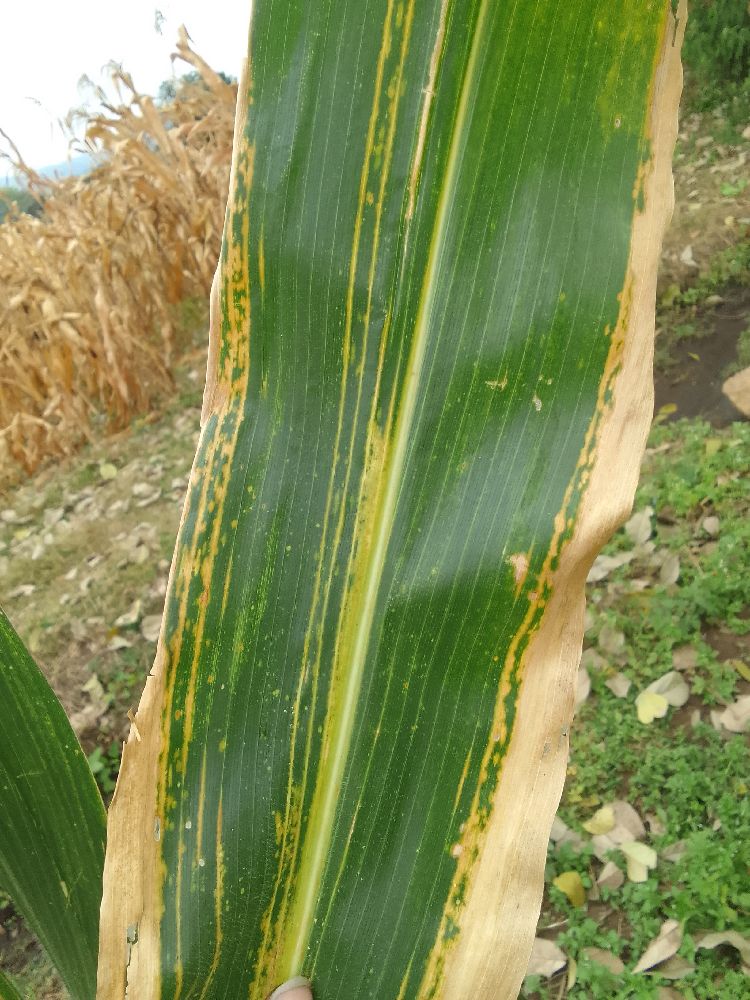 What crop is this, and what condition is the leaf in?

maize, maize lethal necrosis
